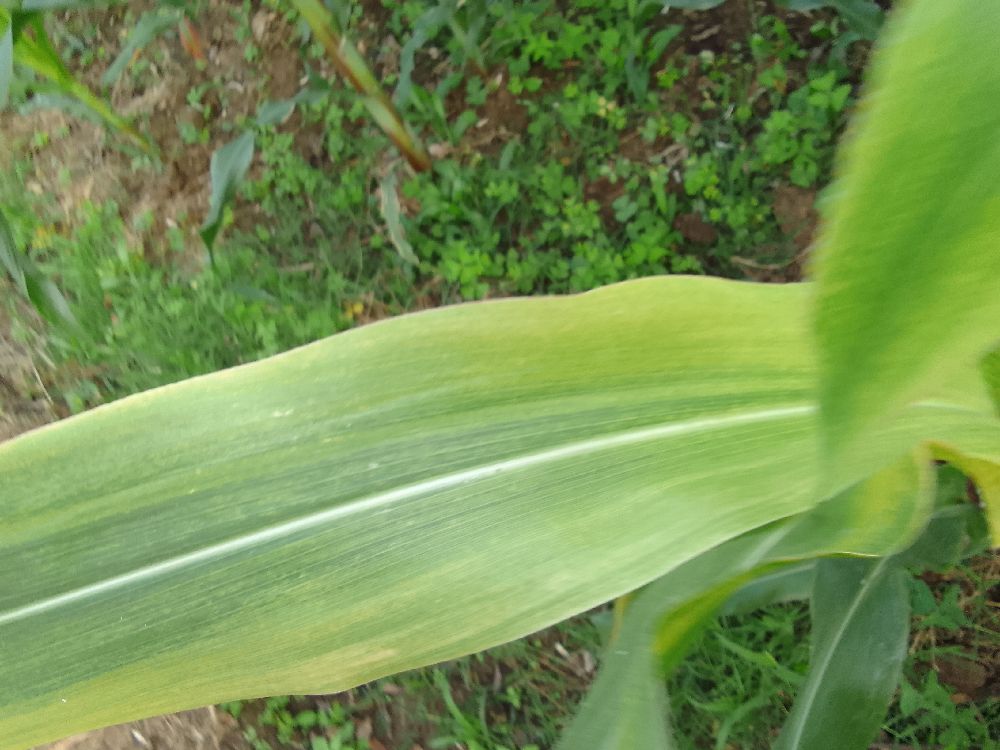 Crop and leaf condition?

maize, maize lethal necrosis
